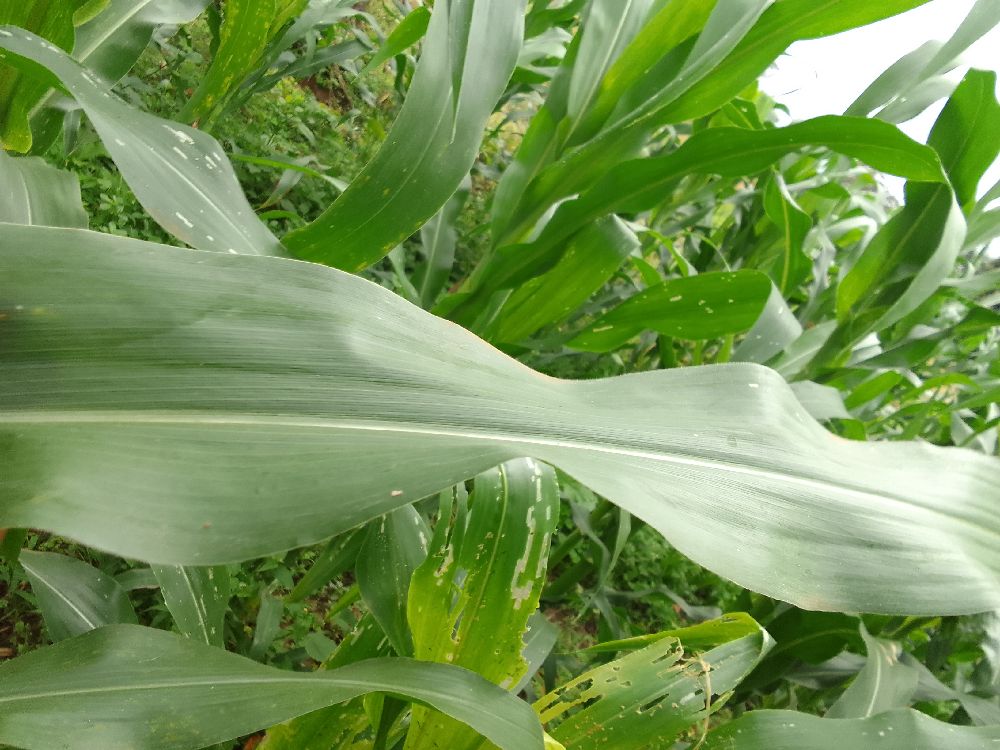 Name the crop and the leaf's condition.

maize, healthy
